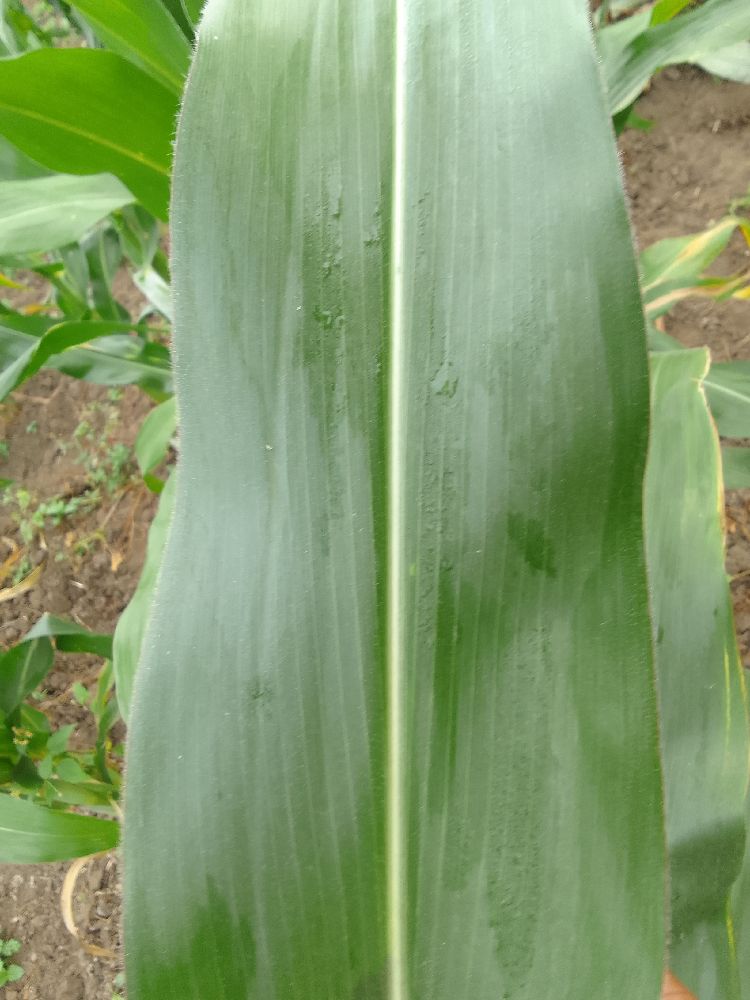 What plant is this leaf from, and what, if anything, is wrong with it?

maize, healthy
